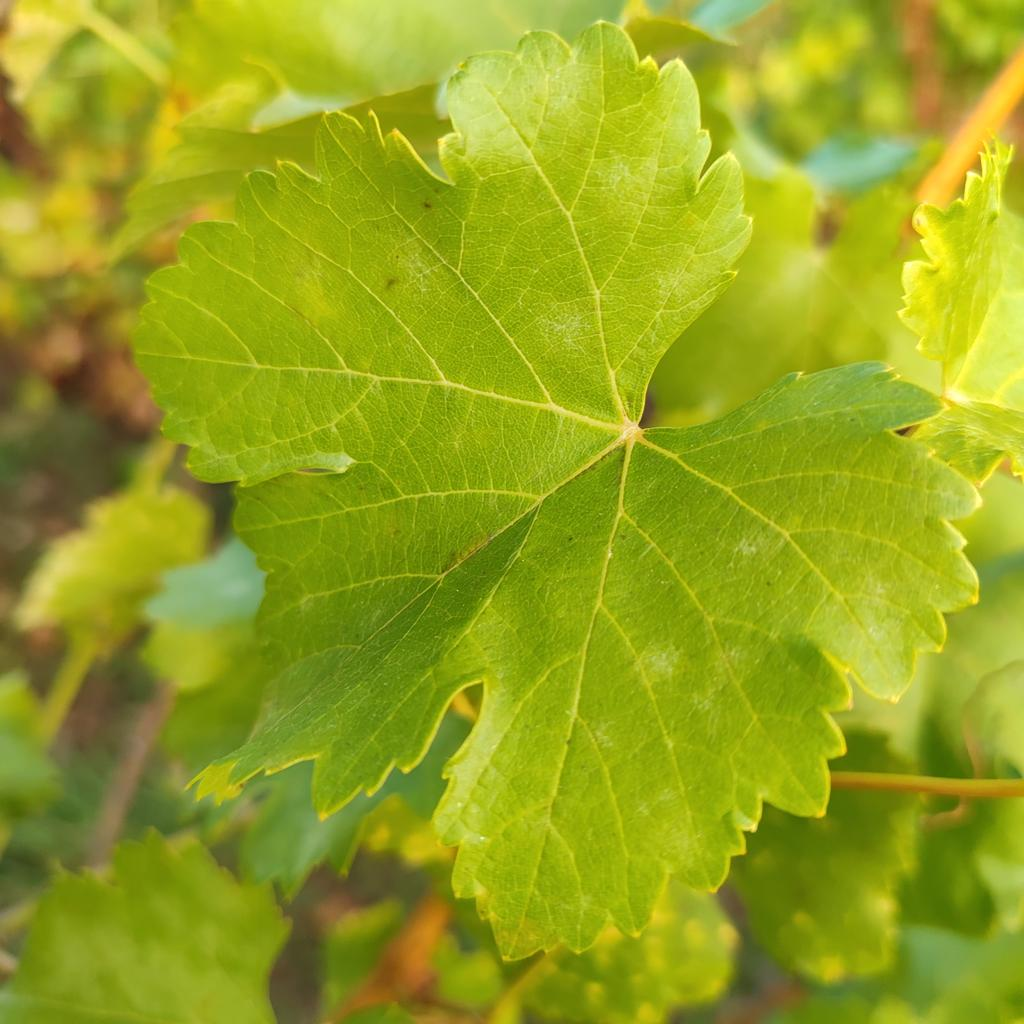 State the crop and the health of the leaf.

grapevine, powdery mildew
